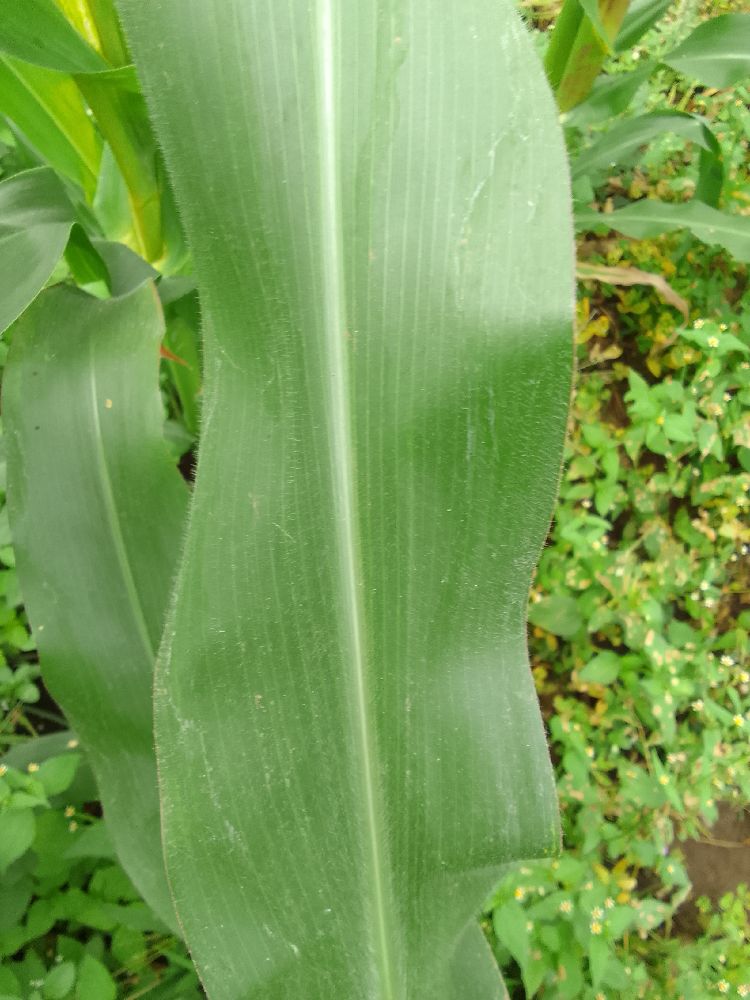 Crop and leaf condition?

maize, healthy
